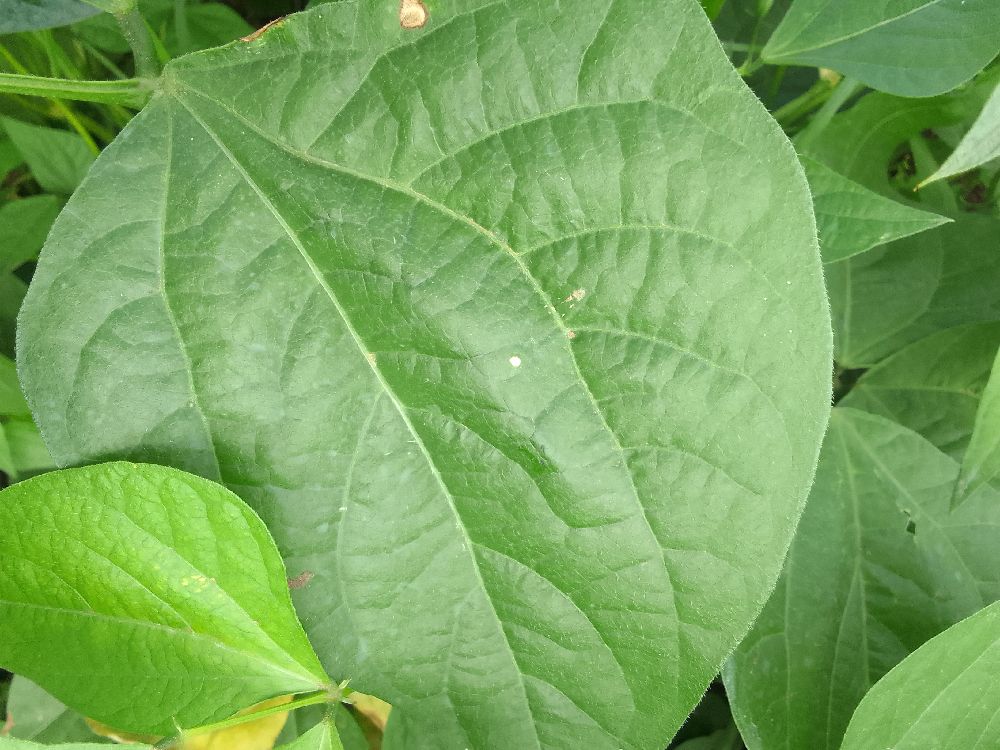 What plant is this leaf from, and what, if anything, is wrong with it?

common bean, healthy
